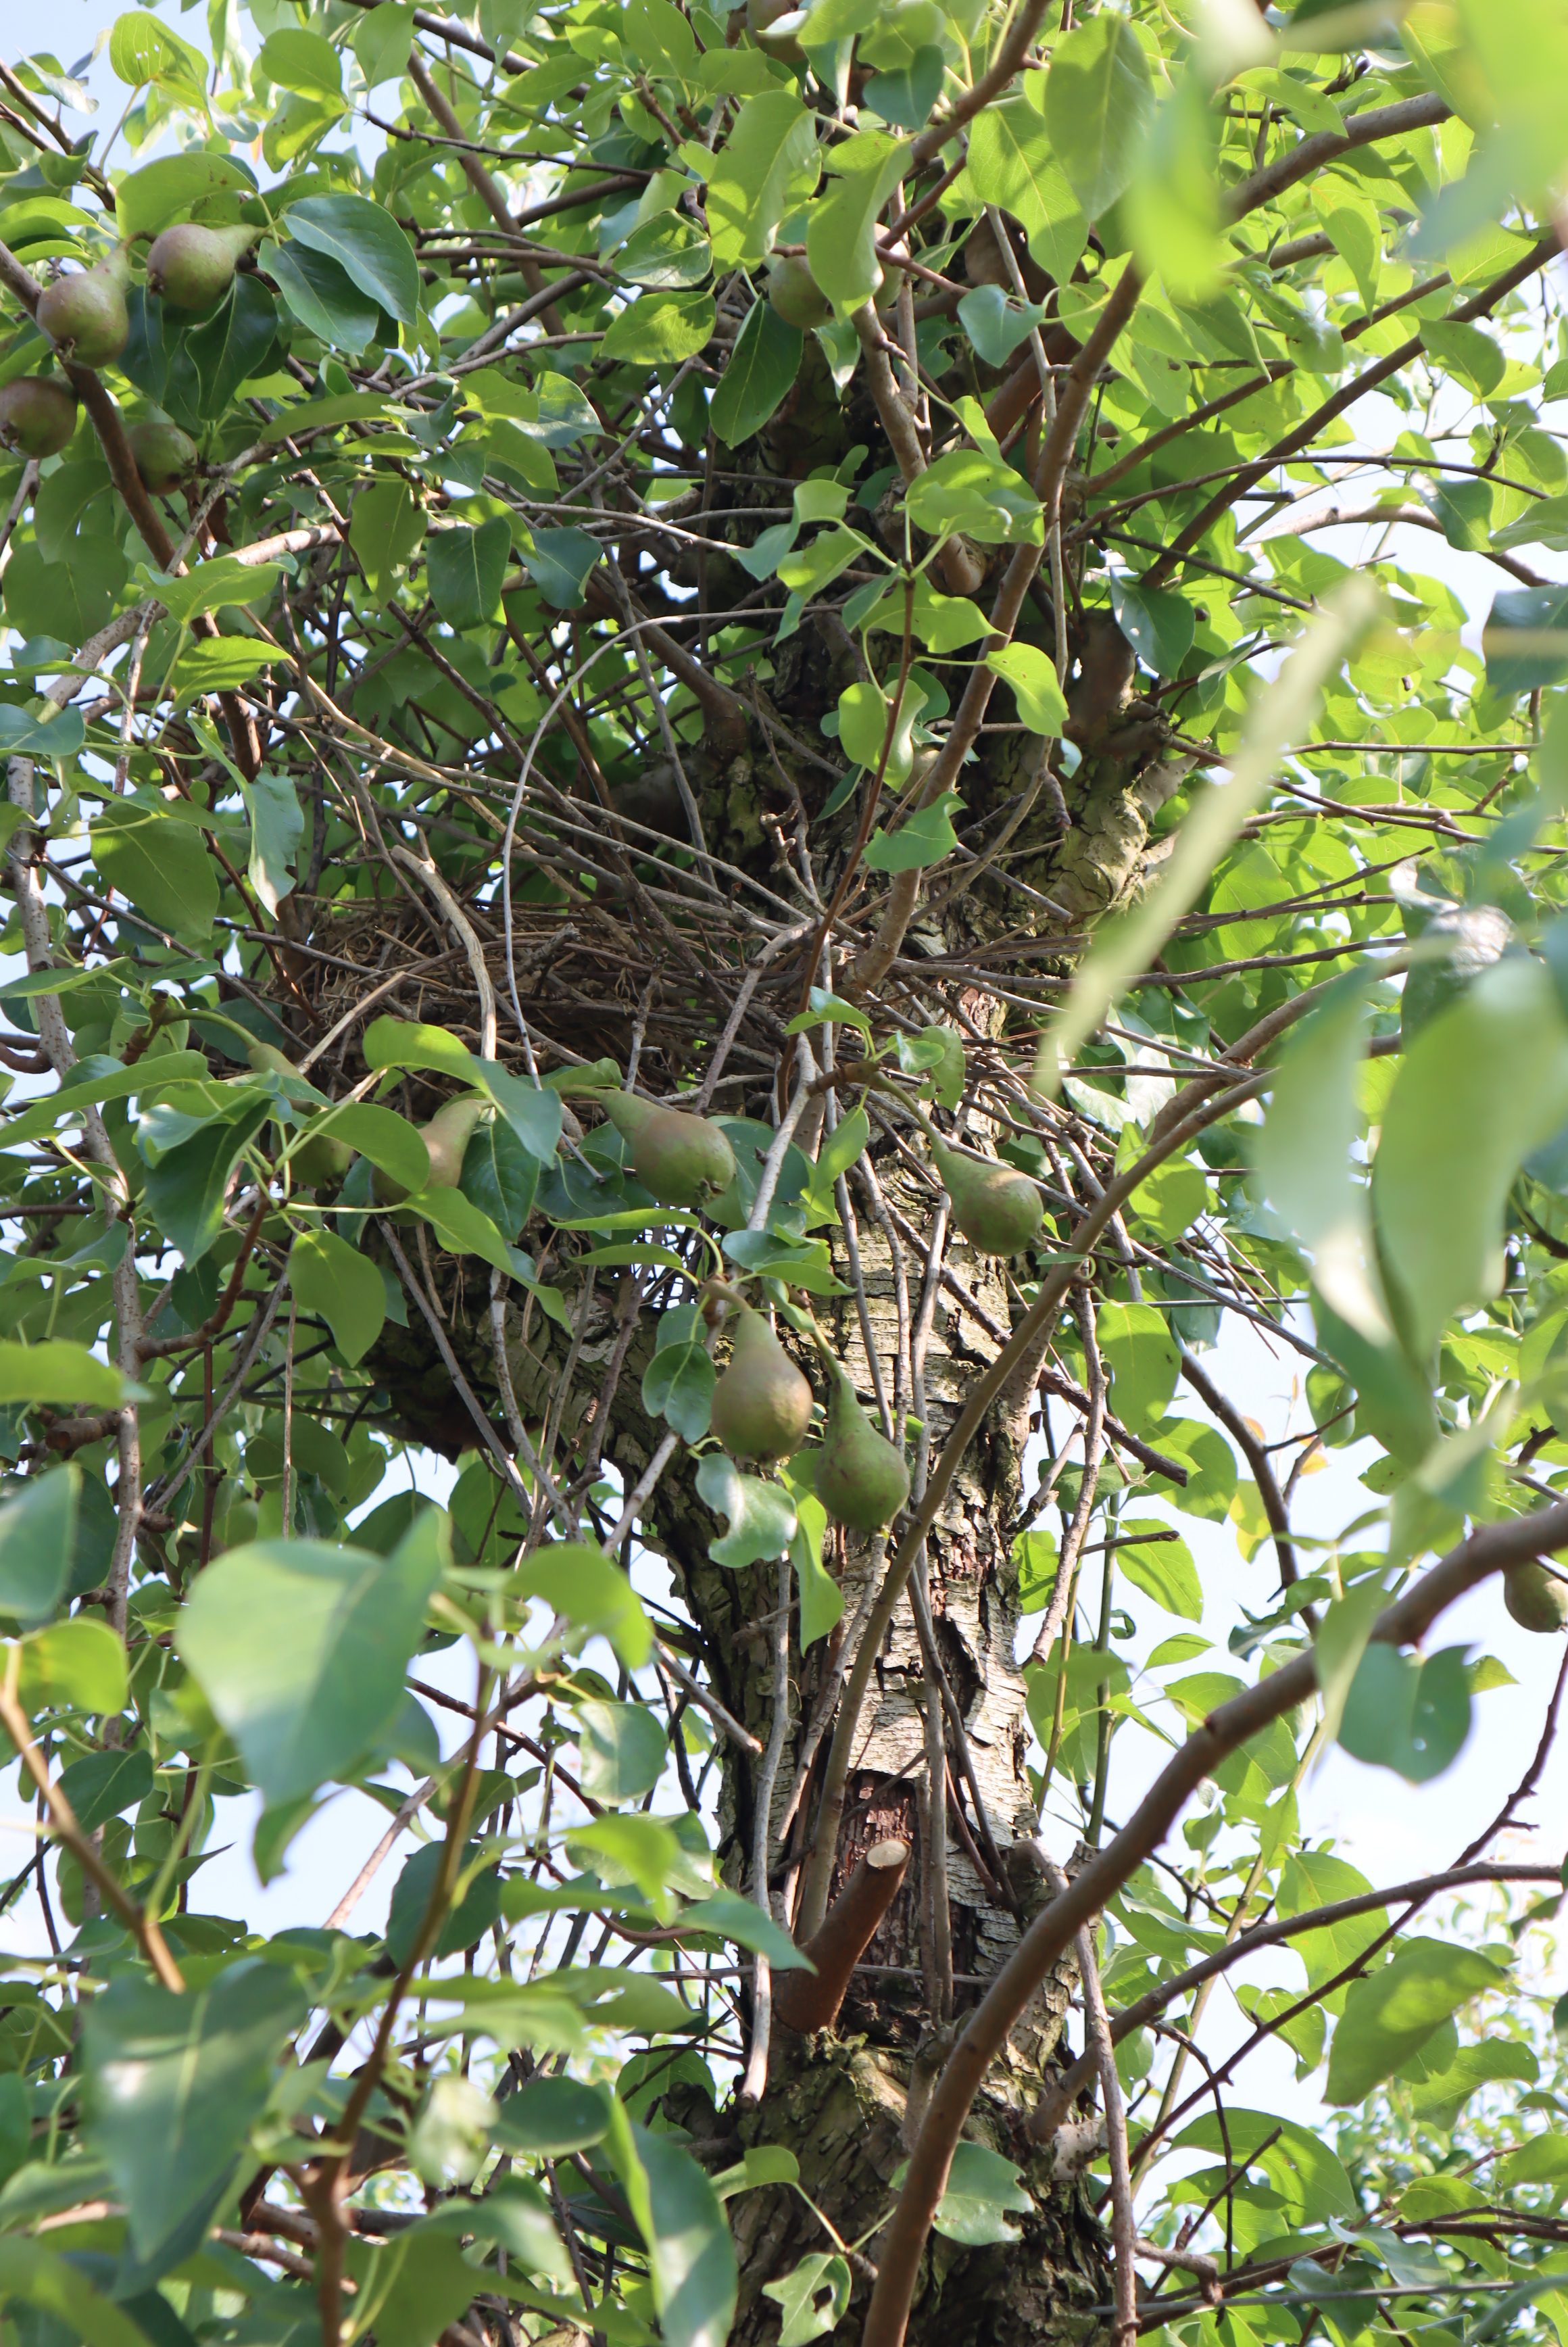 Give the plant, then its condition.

pear, mechanical damage
